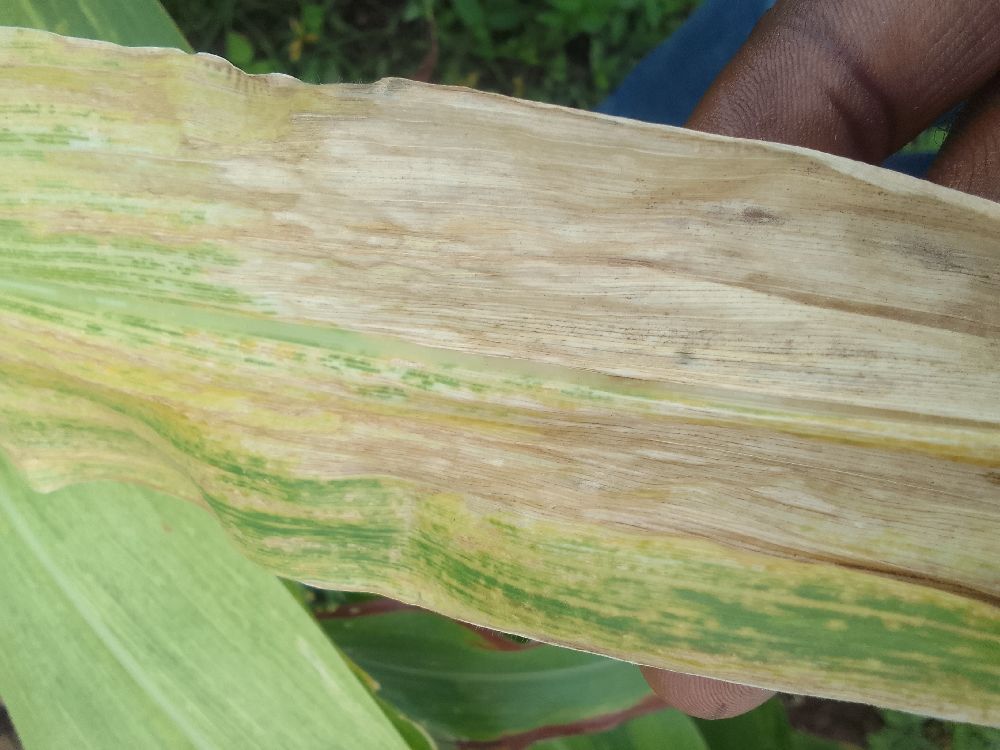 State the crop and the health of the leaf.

maize, maize lethal necrosis
